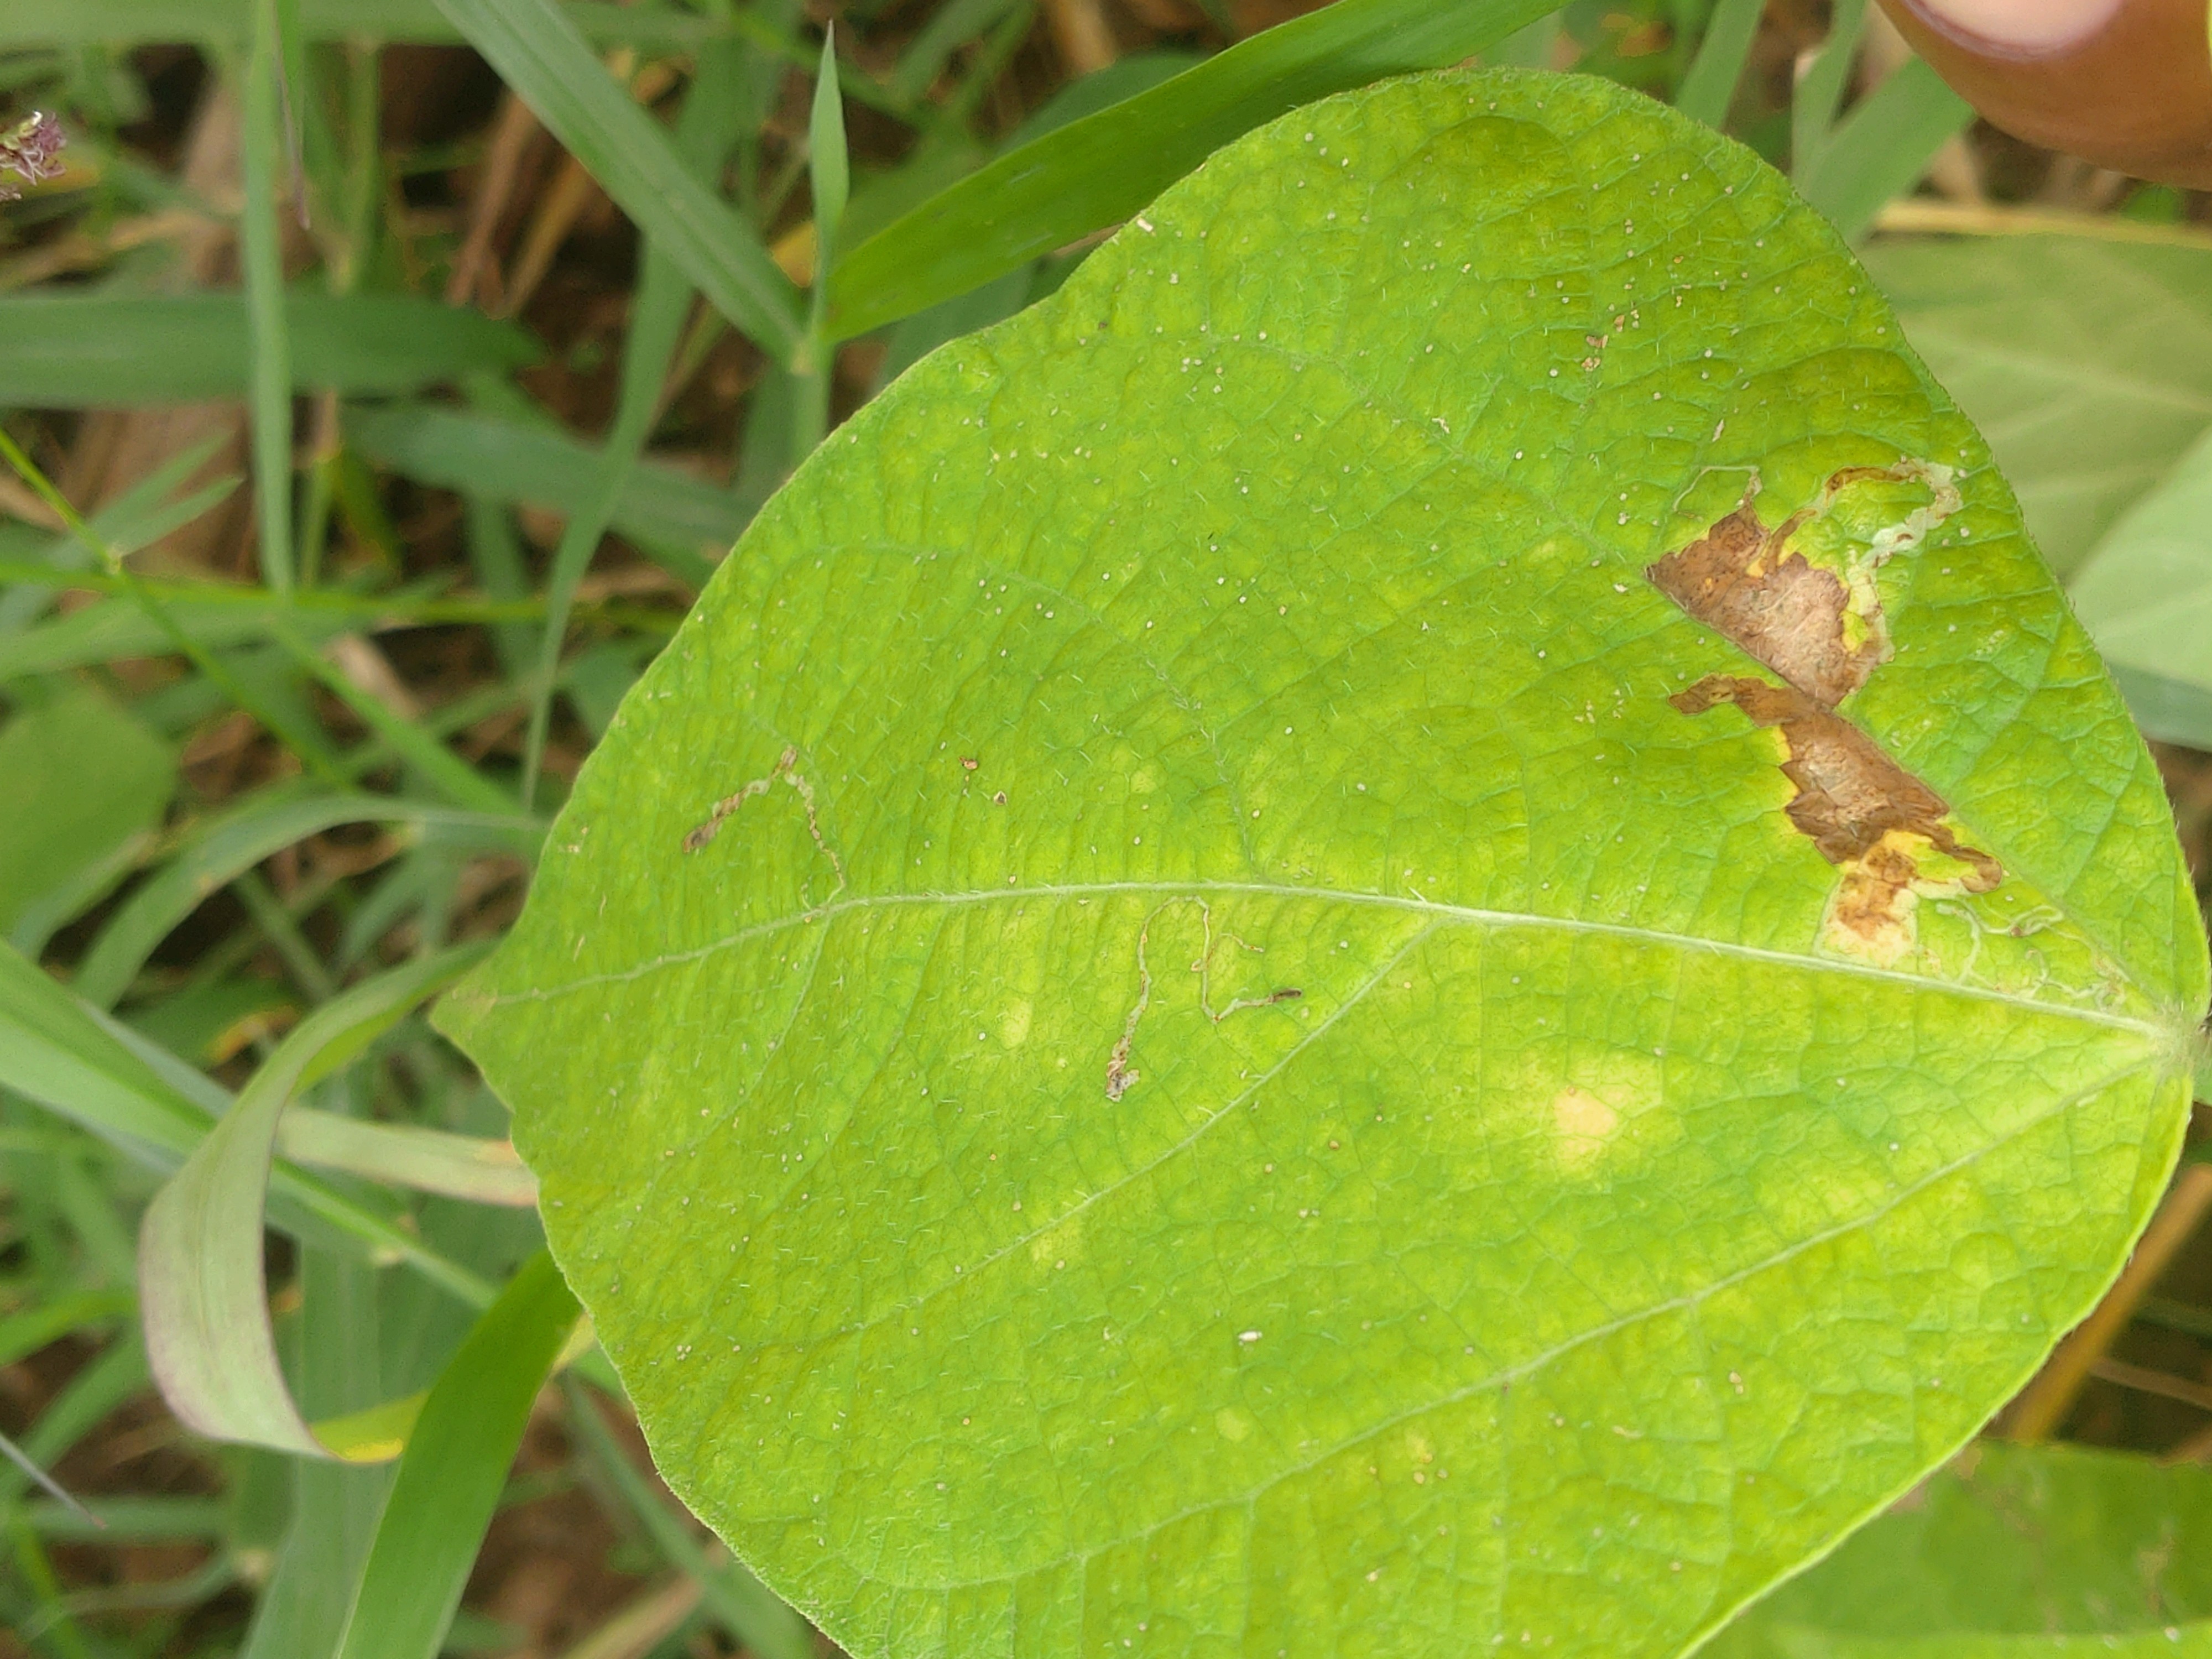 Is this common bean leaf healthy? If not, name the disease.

rust
